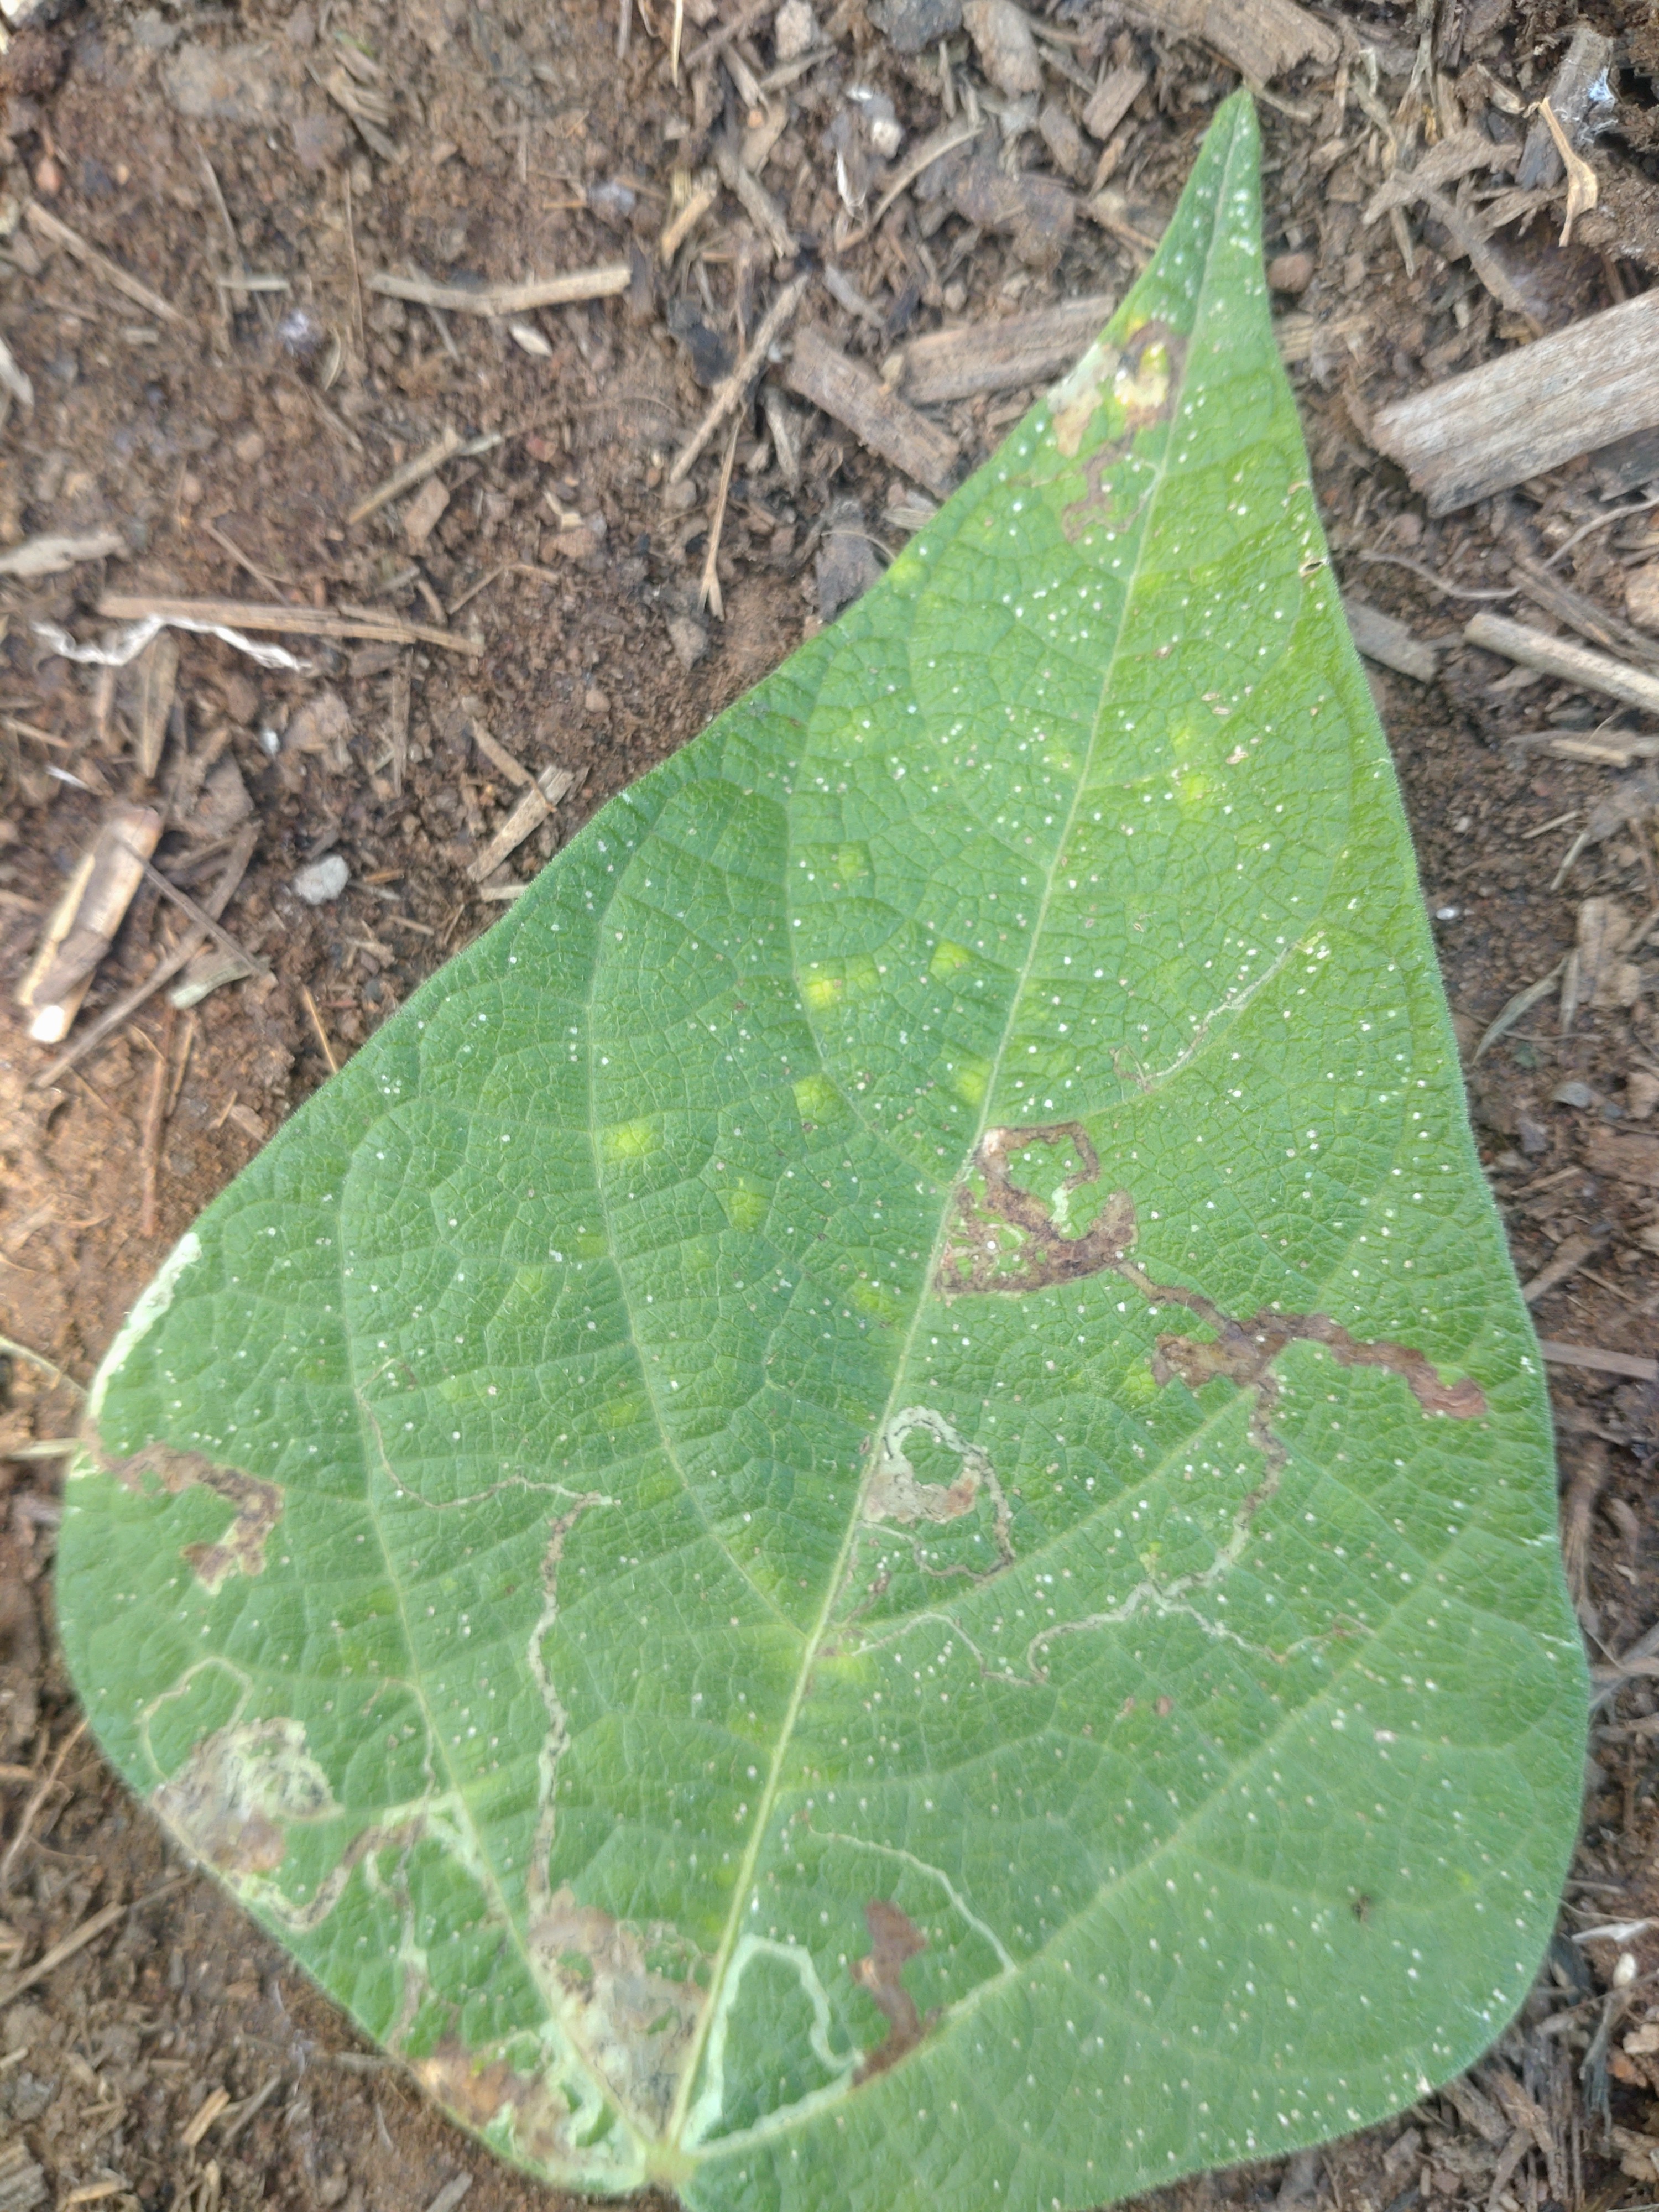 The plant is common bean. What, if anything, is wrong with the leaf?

anthracnose
